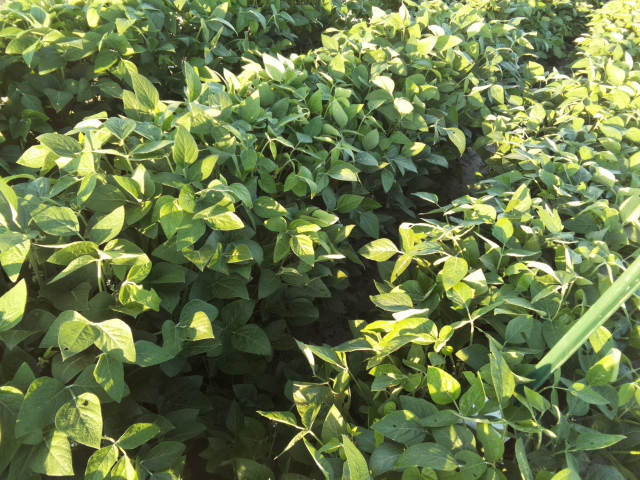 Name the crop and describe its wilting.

soybean, leaflets folding inward at secondary pulvinus with no turgor loss in leaflets or petioles
